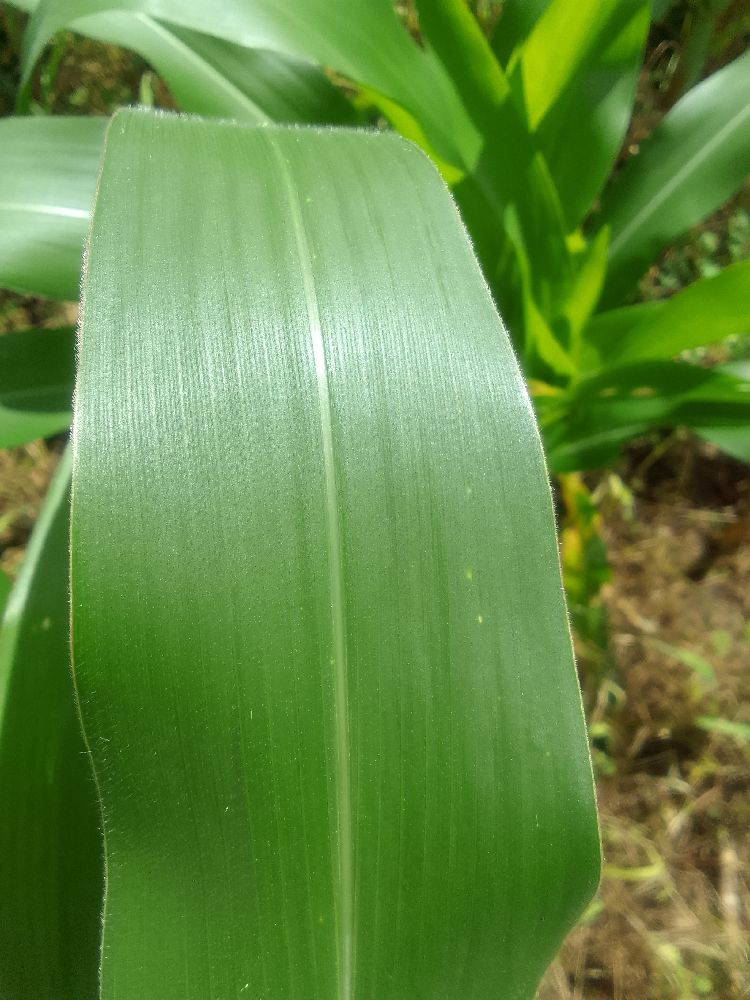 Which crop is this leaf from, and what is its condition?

maize, healthy
